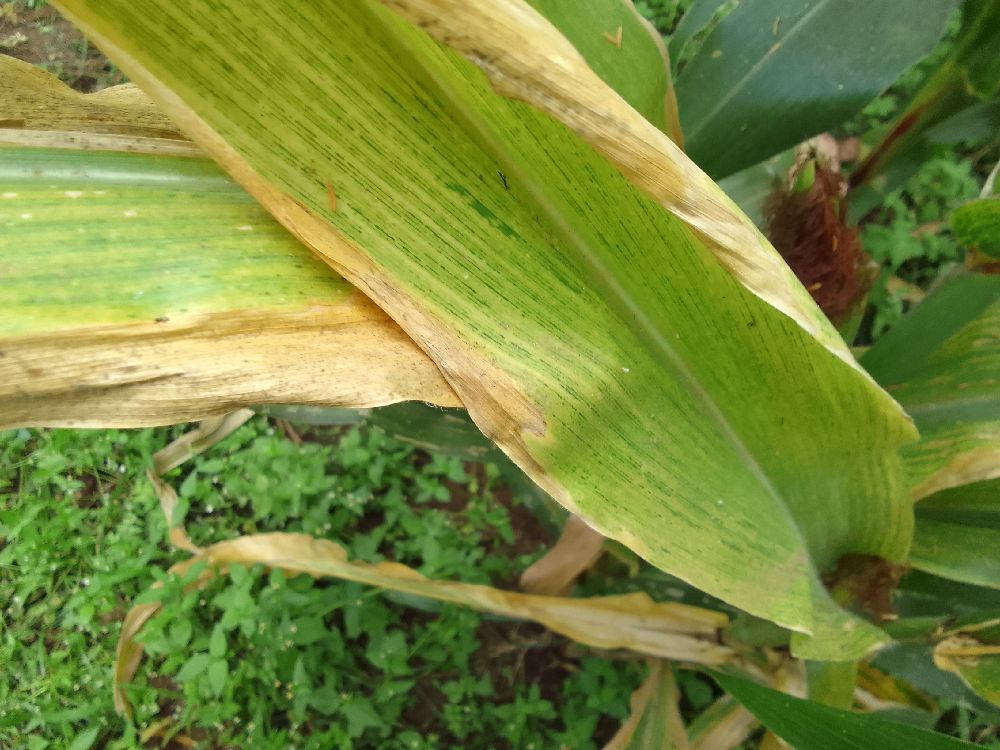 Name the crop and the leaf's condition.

maize, maize lethal necrosis
